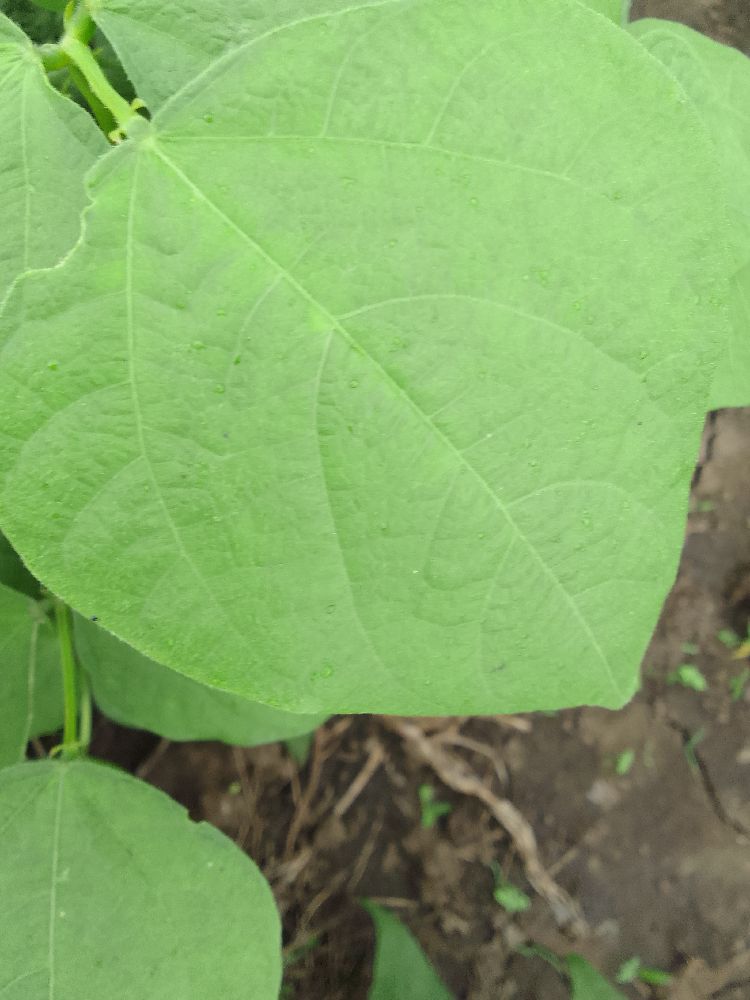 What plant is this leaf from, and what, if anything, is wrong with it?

common bean, healthy
